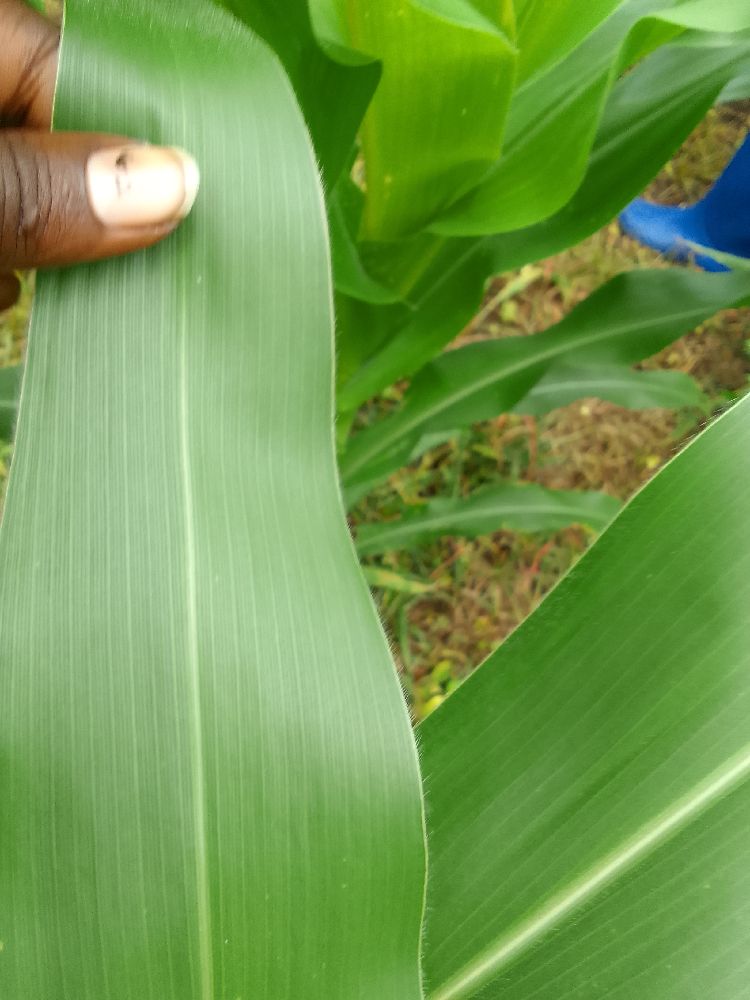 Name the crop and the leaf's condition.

maize, healthy
